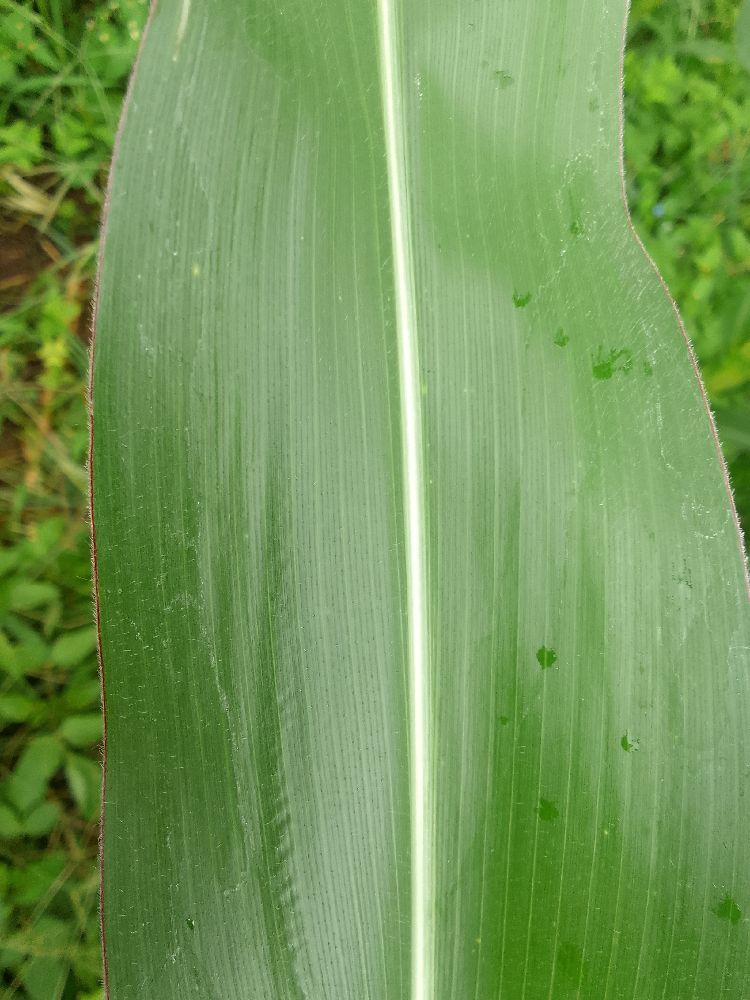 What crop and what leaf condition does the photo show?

maize, healthy
